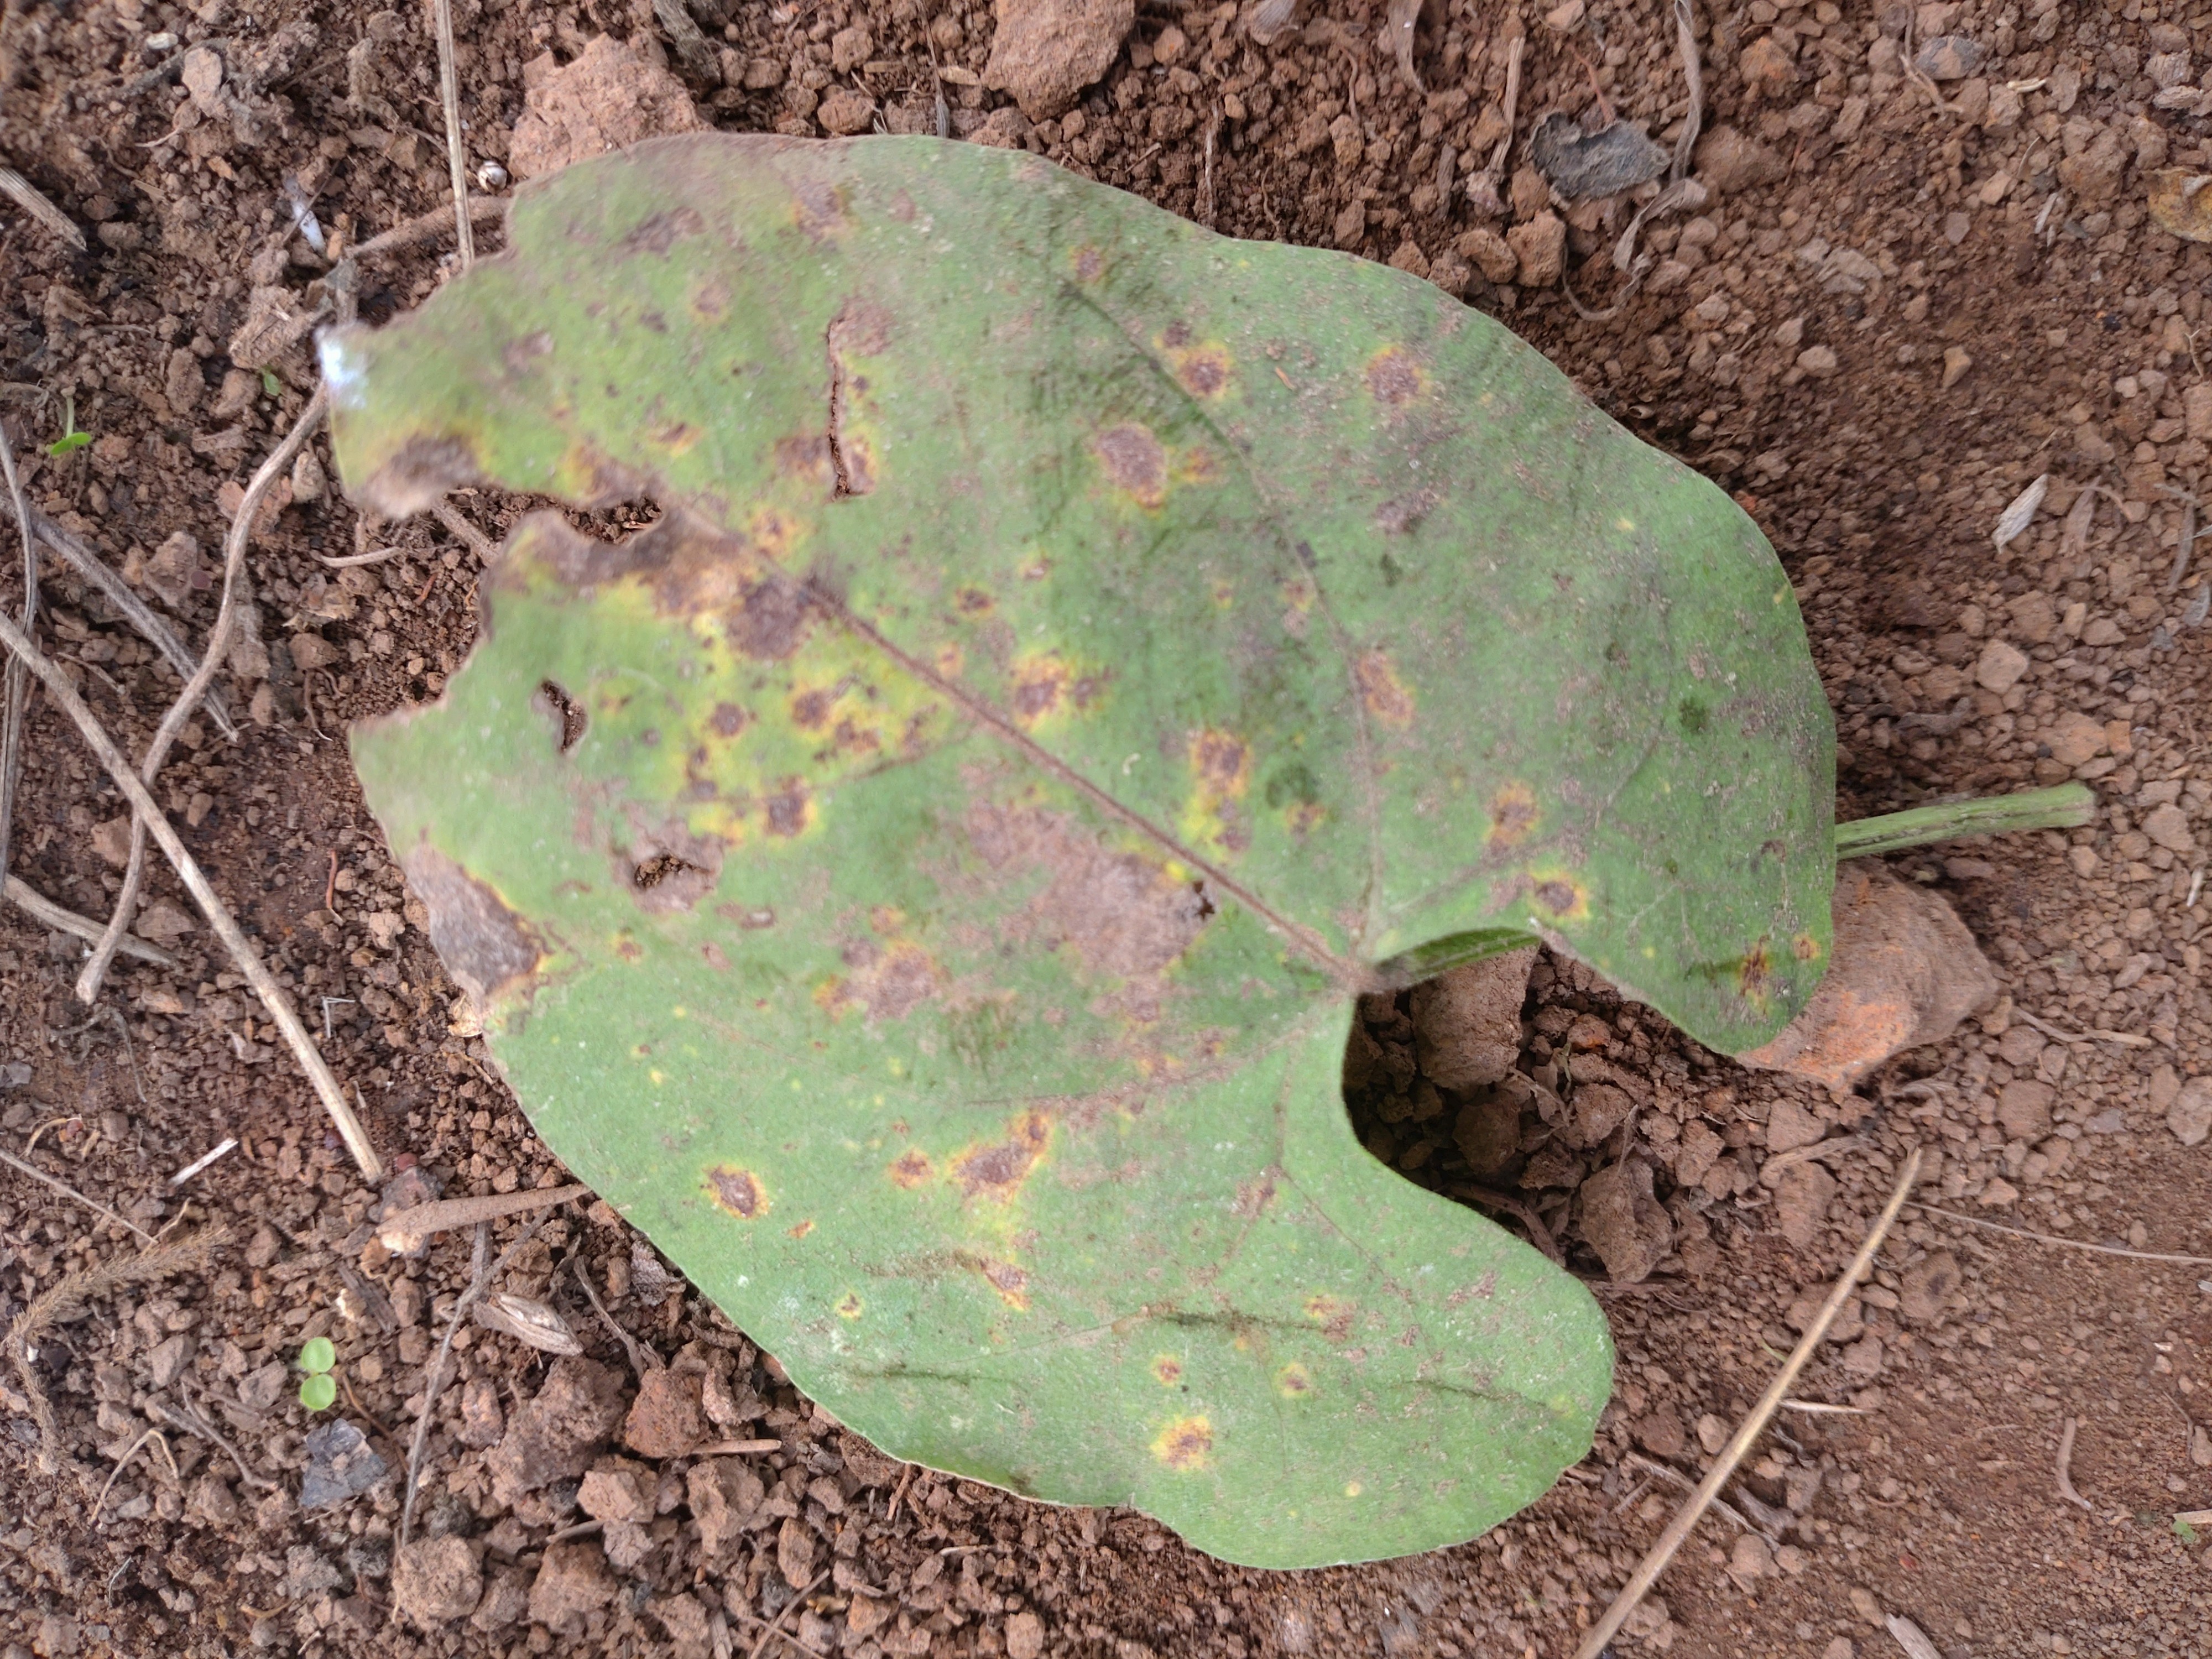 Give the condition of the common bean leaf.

anthracnose
